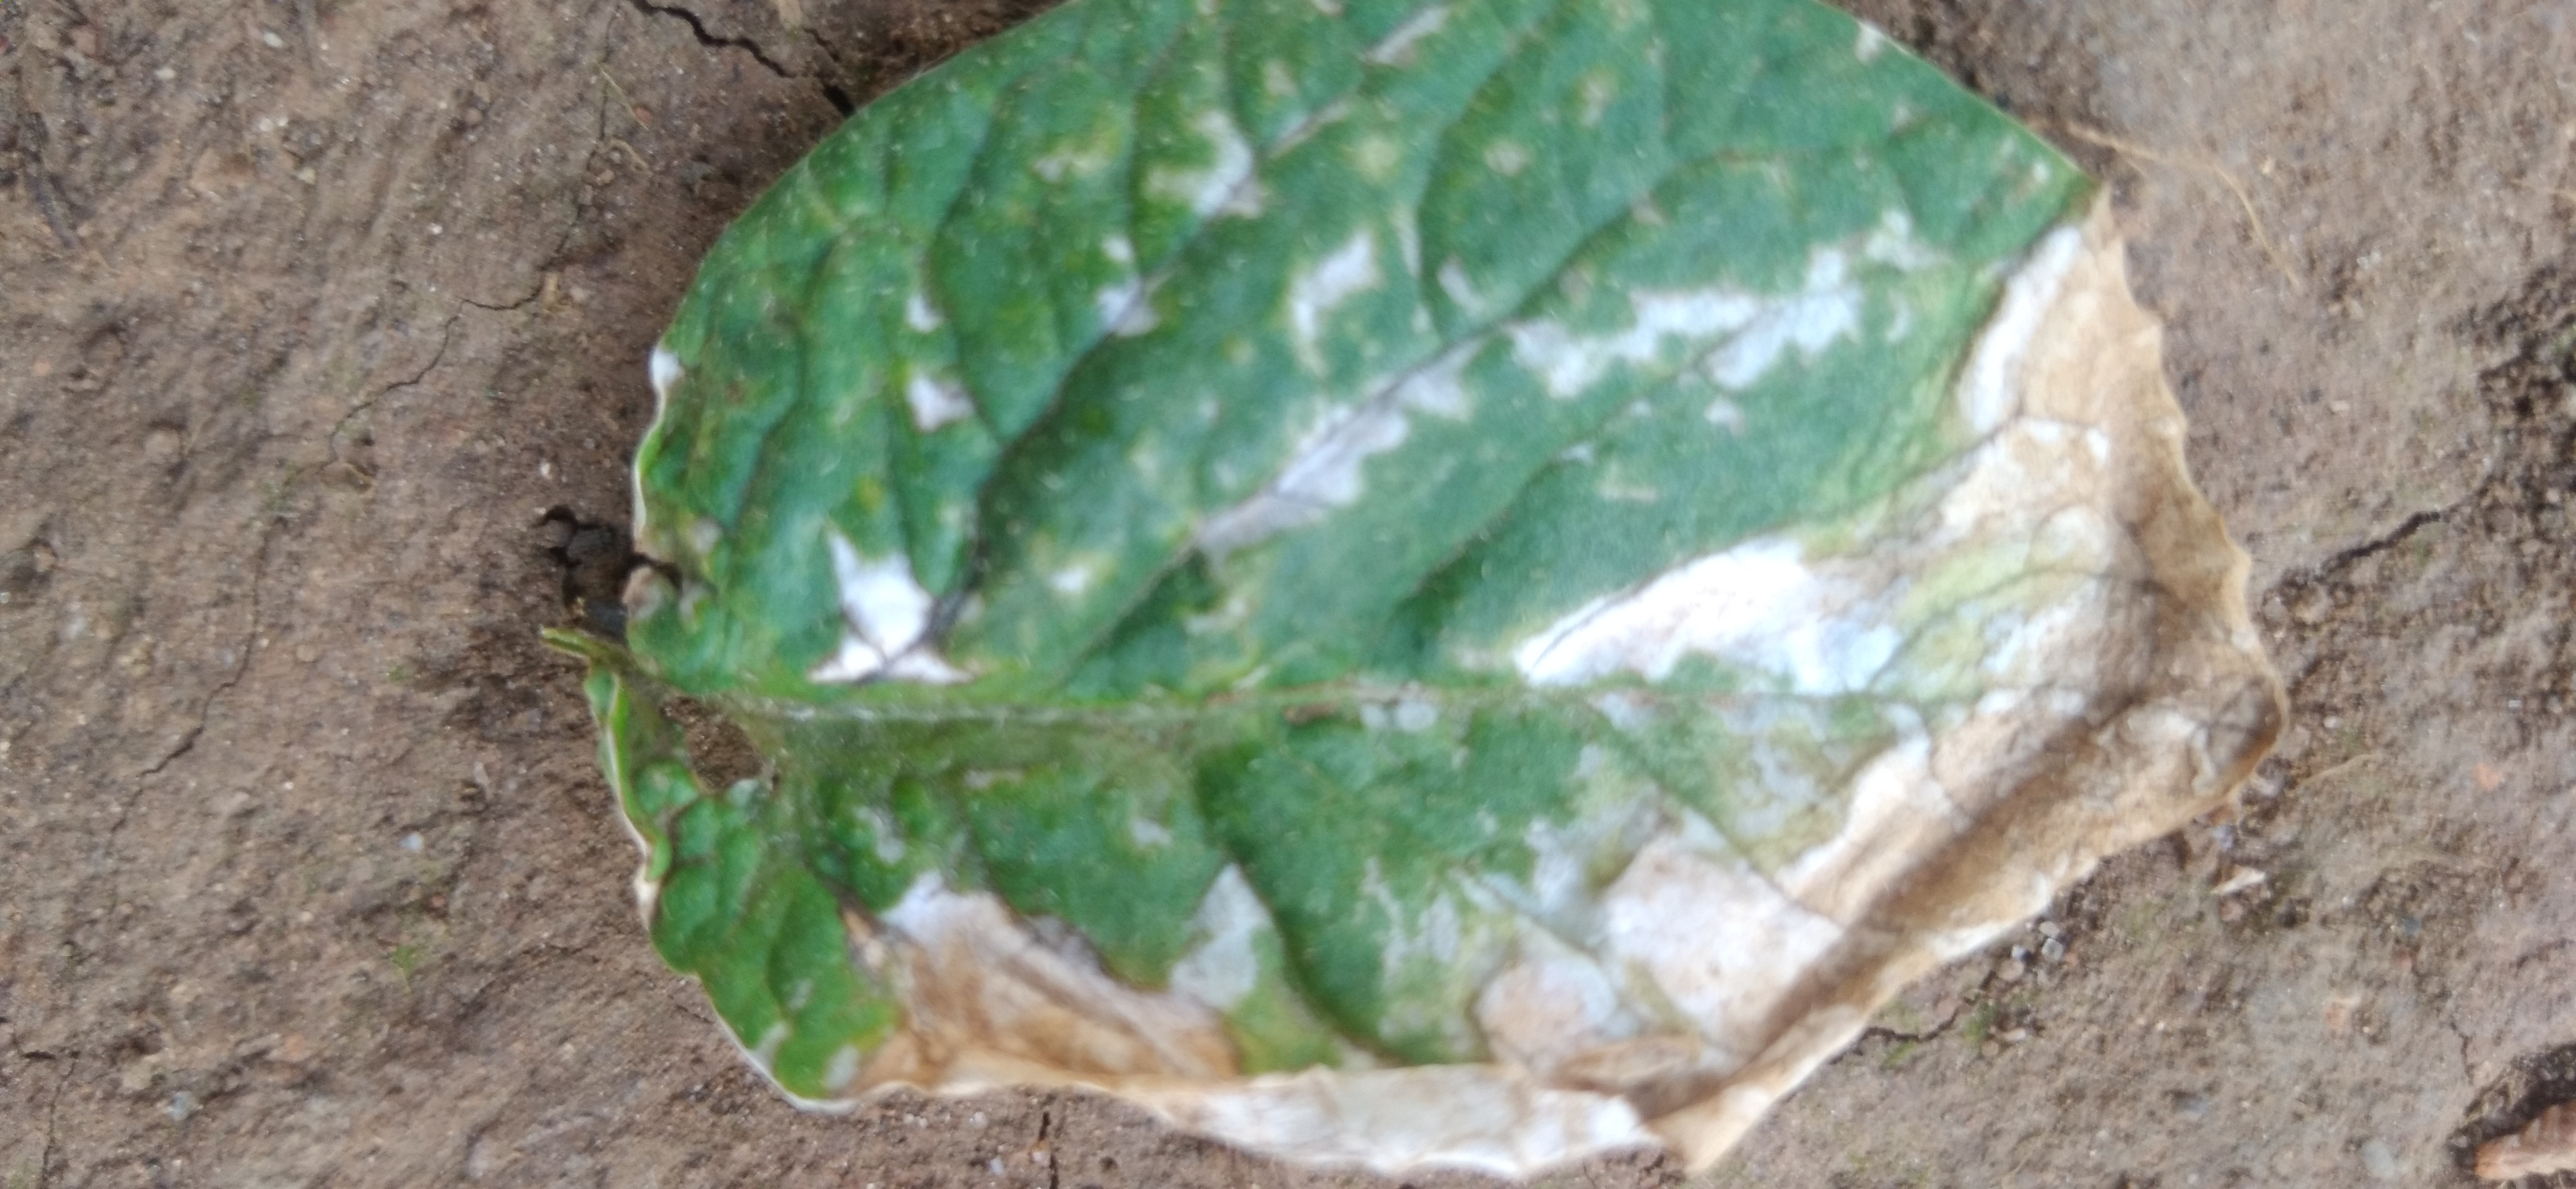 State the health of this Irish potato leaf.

early blight
